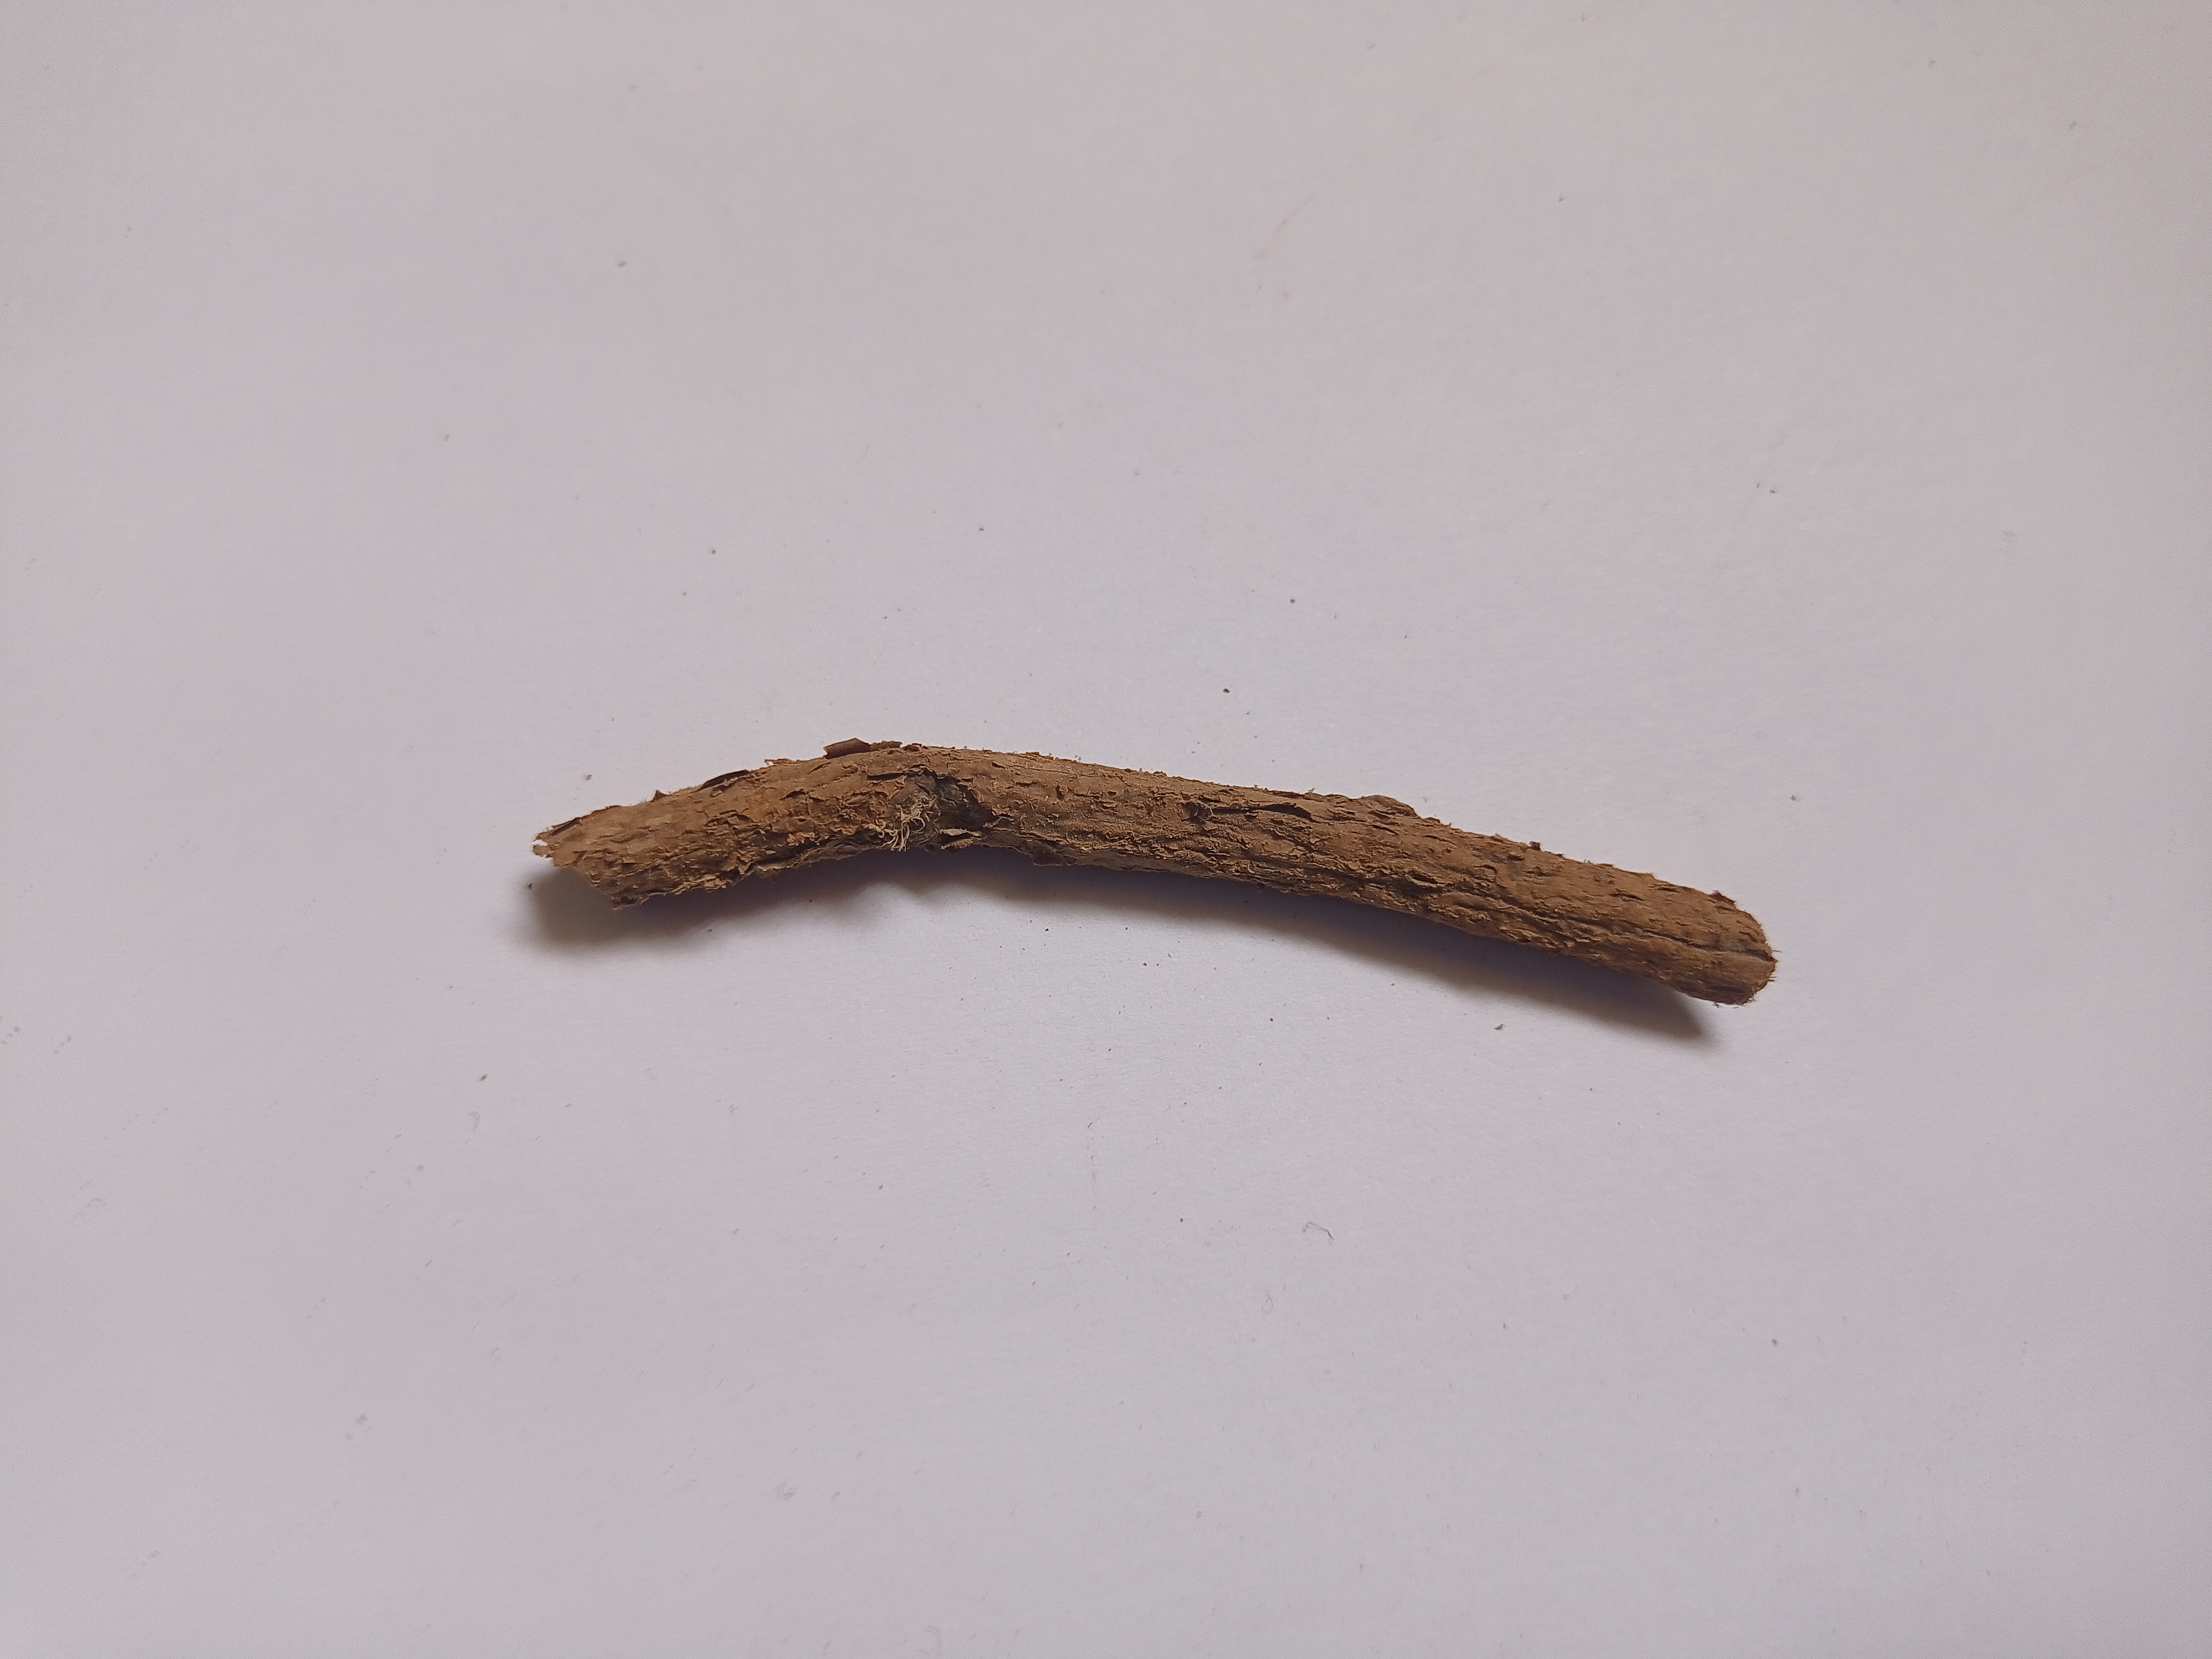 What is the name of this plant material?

jesthamadh
